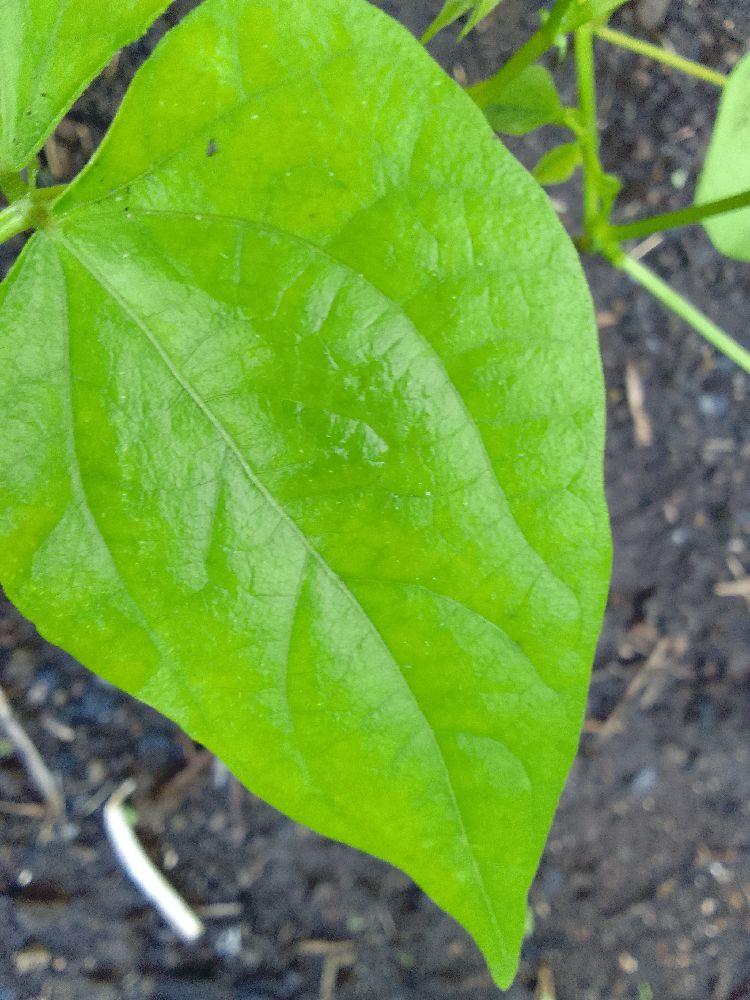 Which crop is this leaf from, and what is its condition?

common bean, healthy
